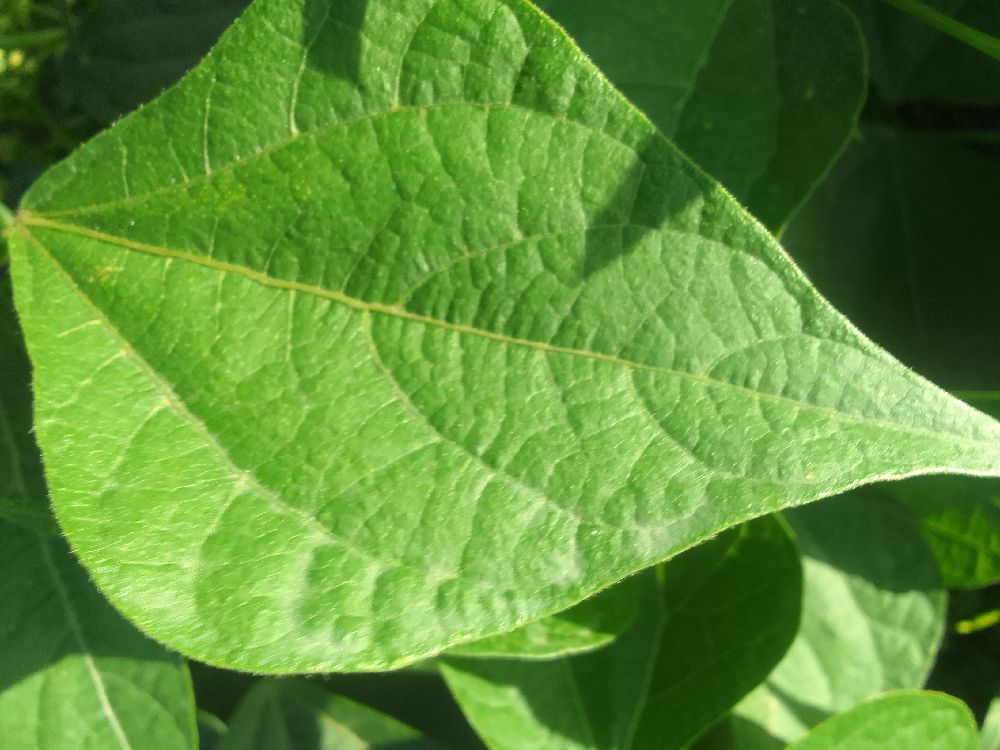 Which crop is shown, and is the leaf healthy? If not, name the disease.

common bean, healthy
